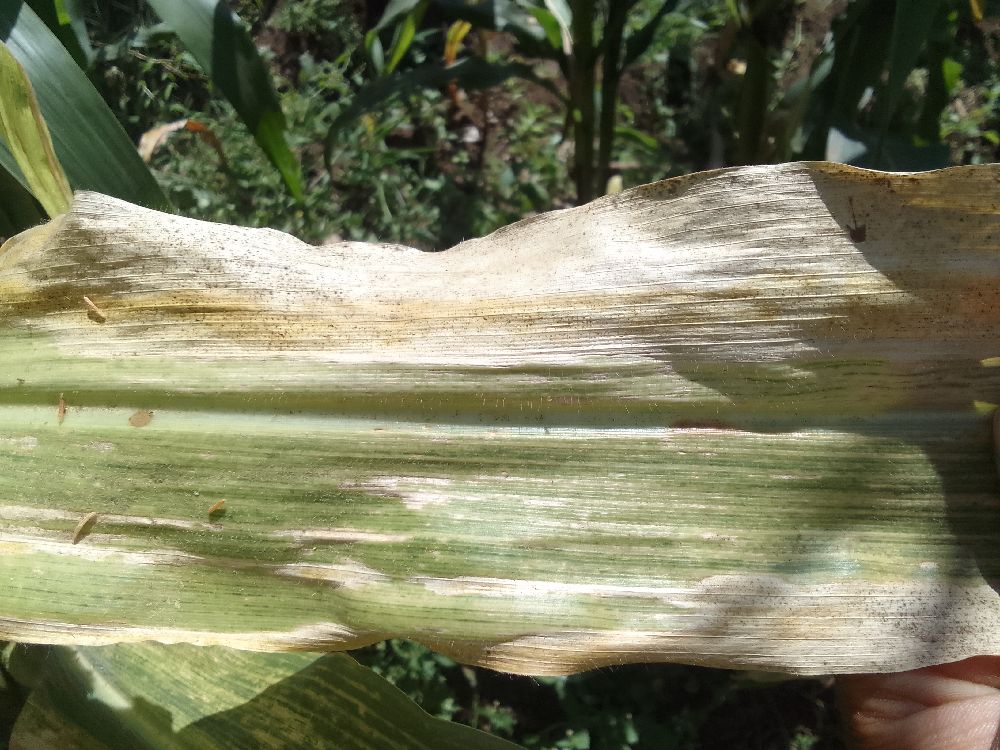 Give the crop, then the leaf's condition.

maize, maize lethal necrosis
